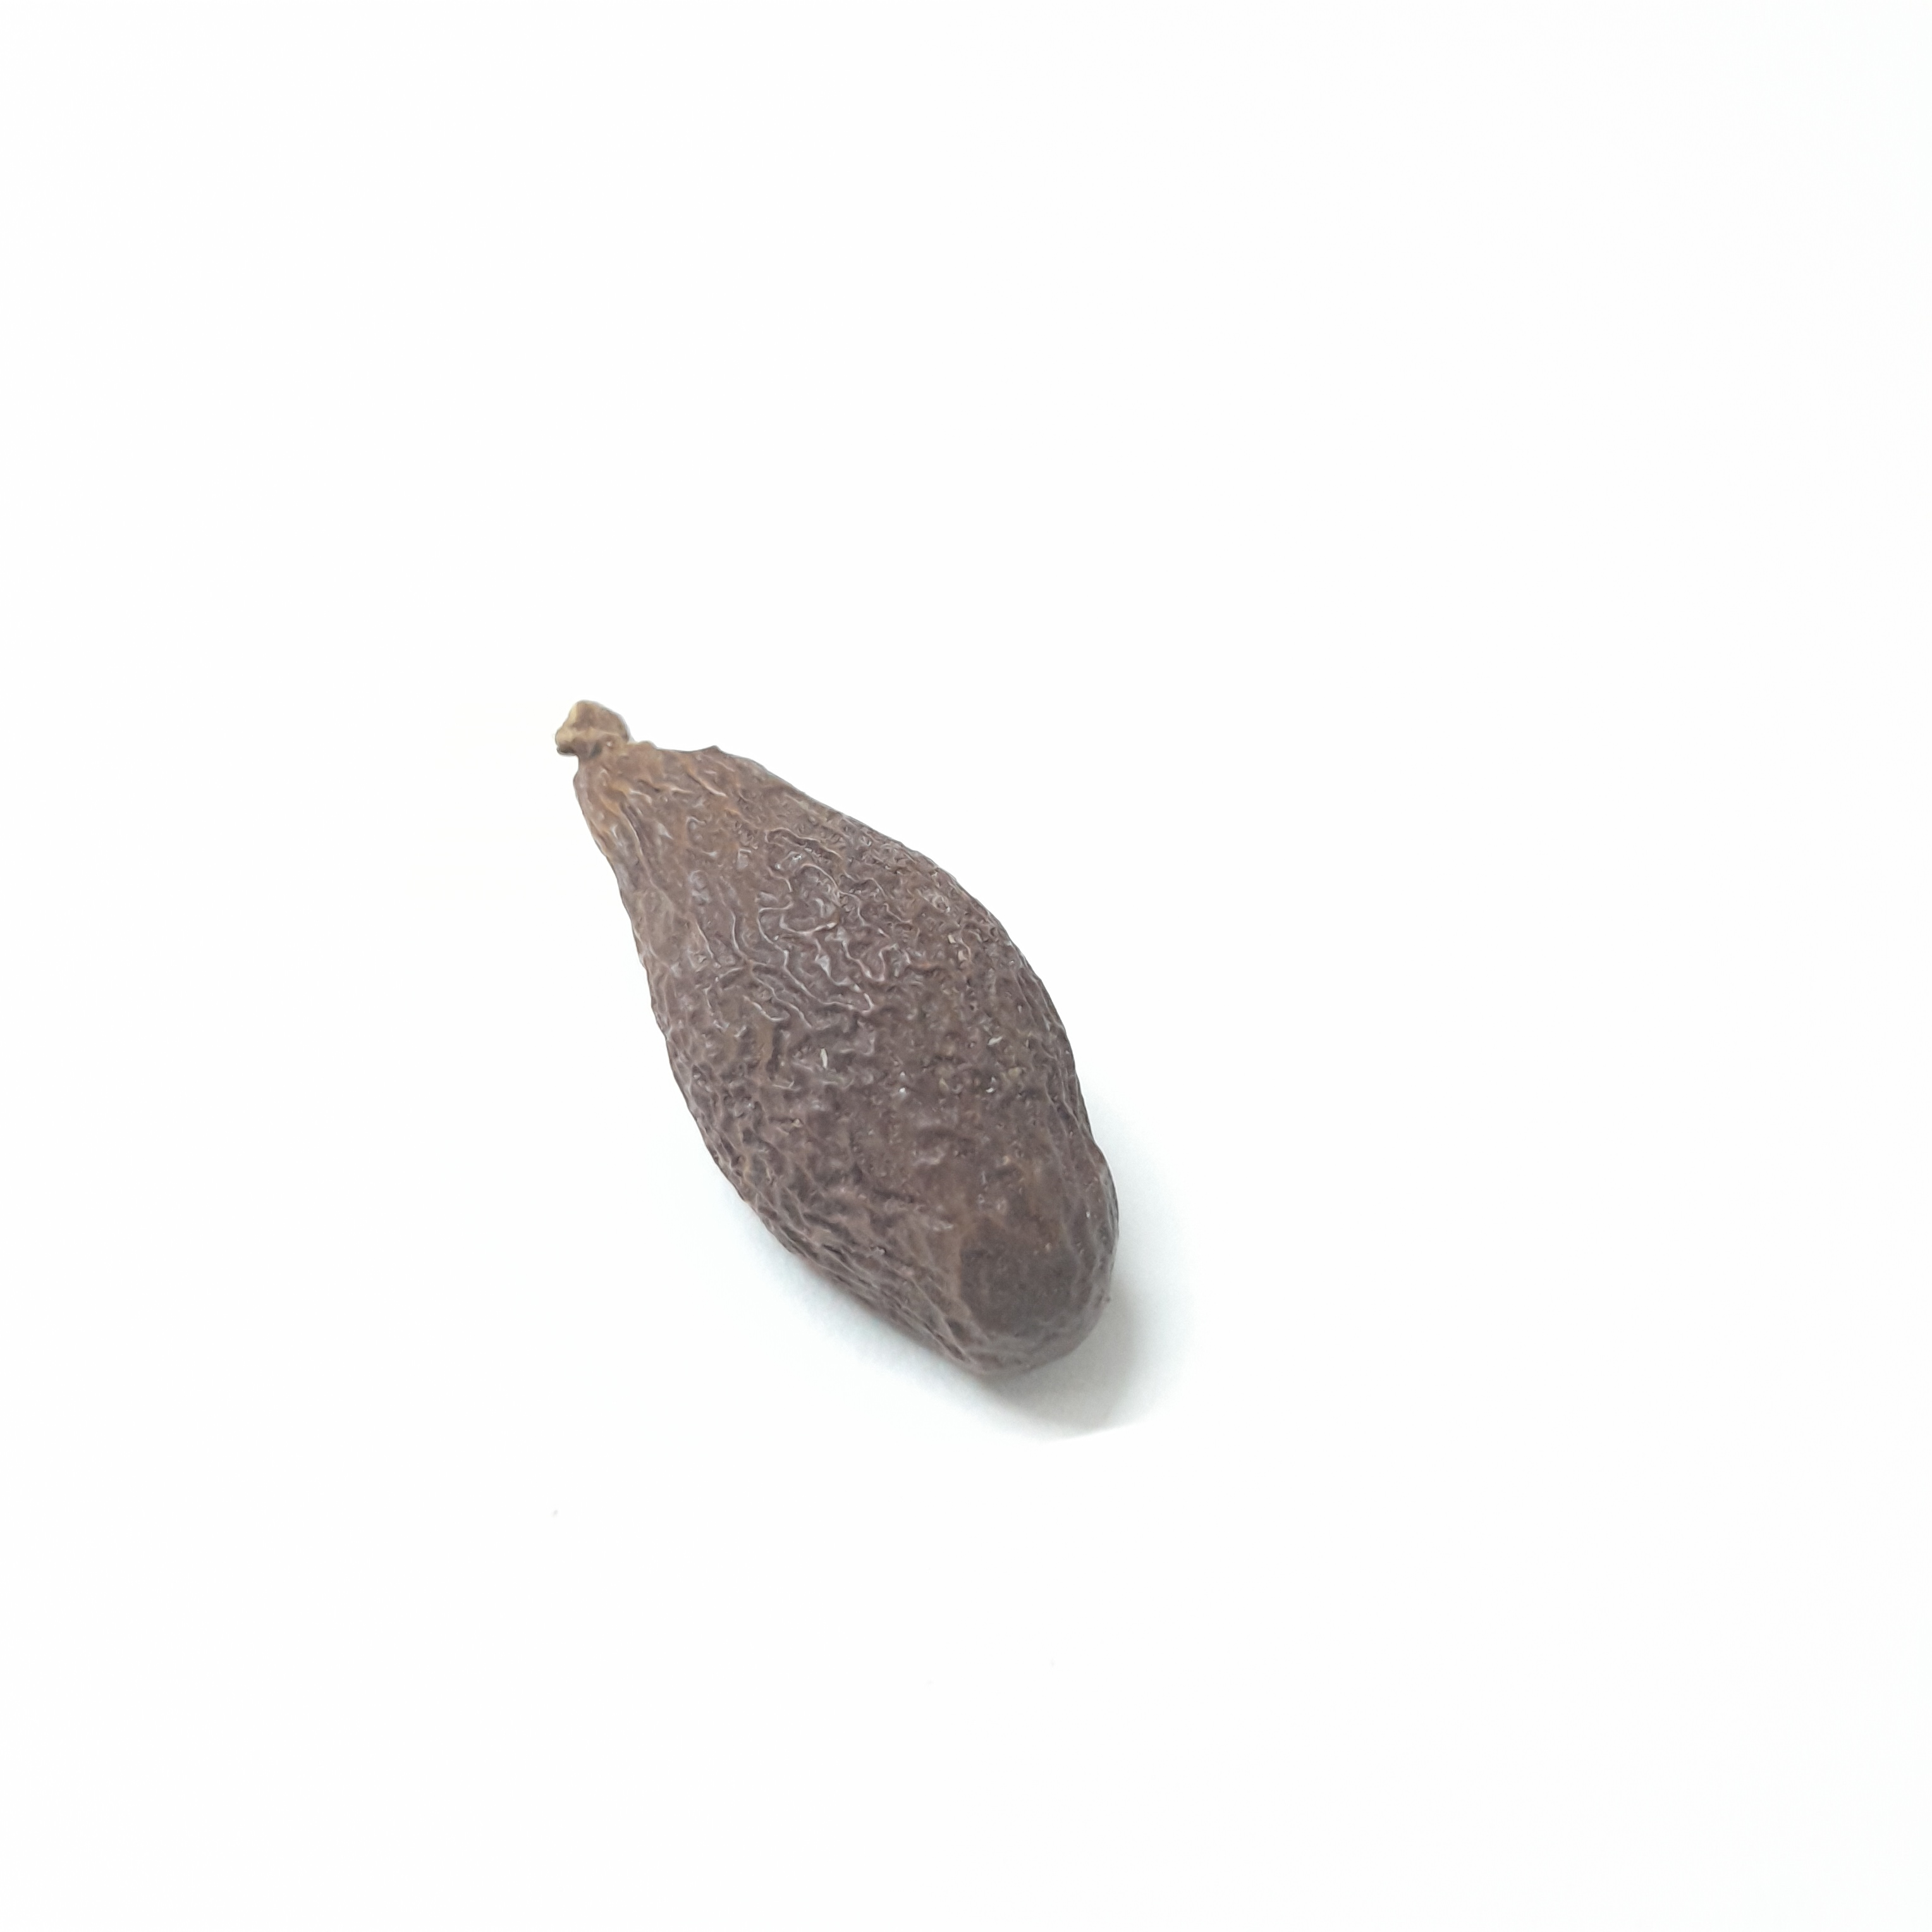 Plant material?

niranjanphal
